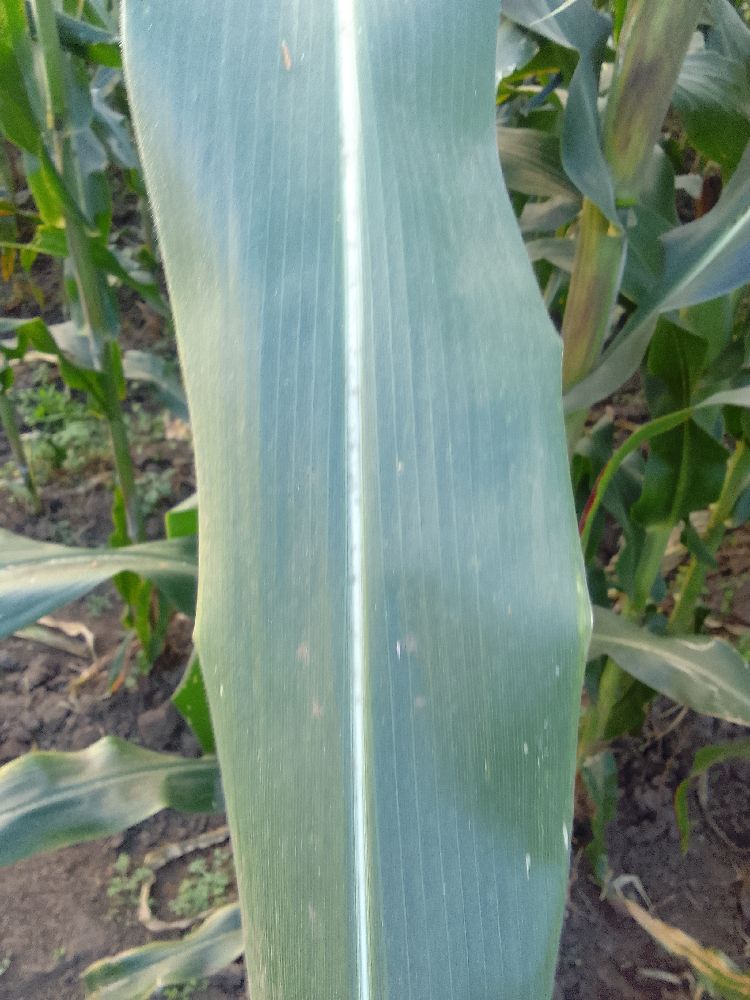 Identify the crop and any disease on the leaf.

maize, healthy
